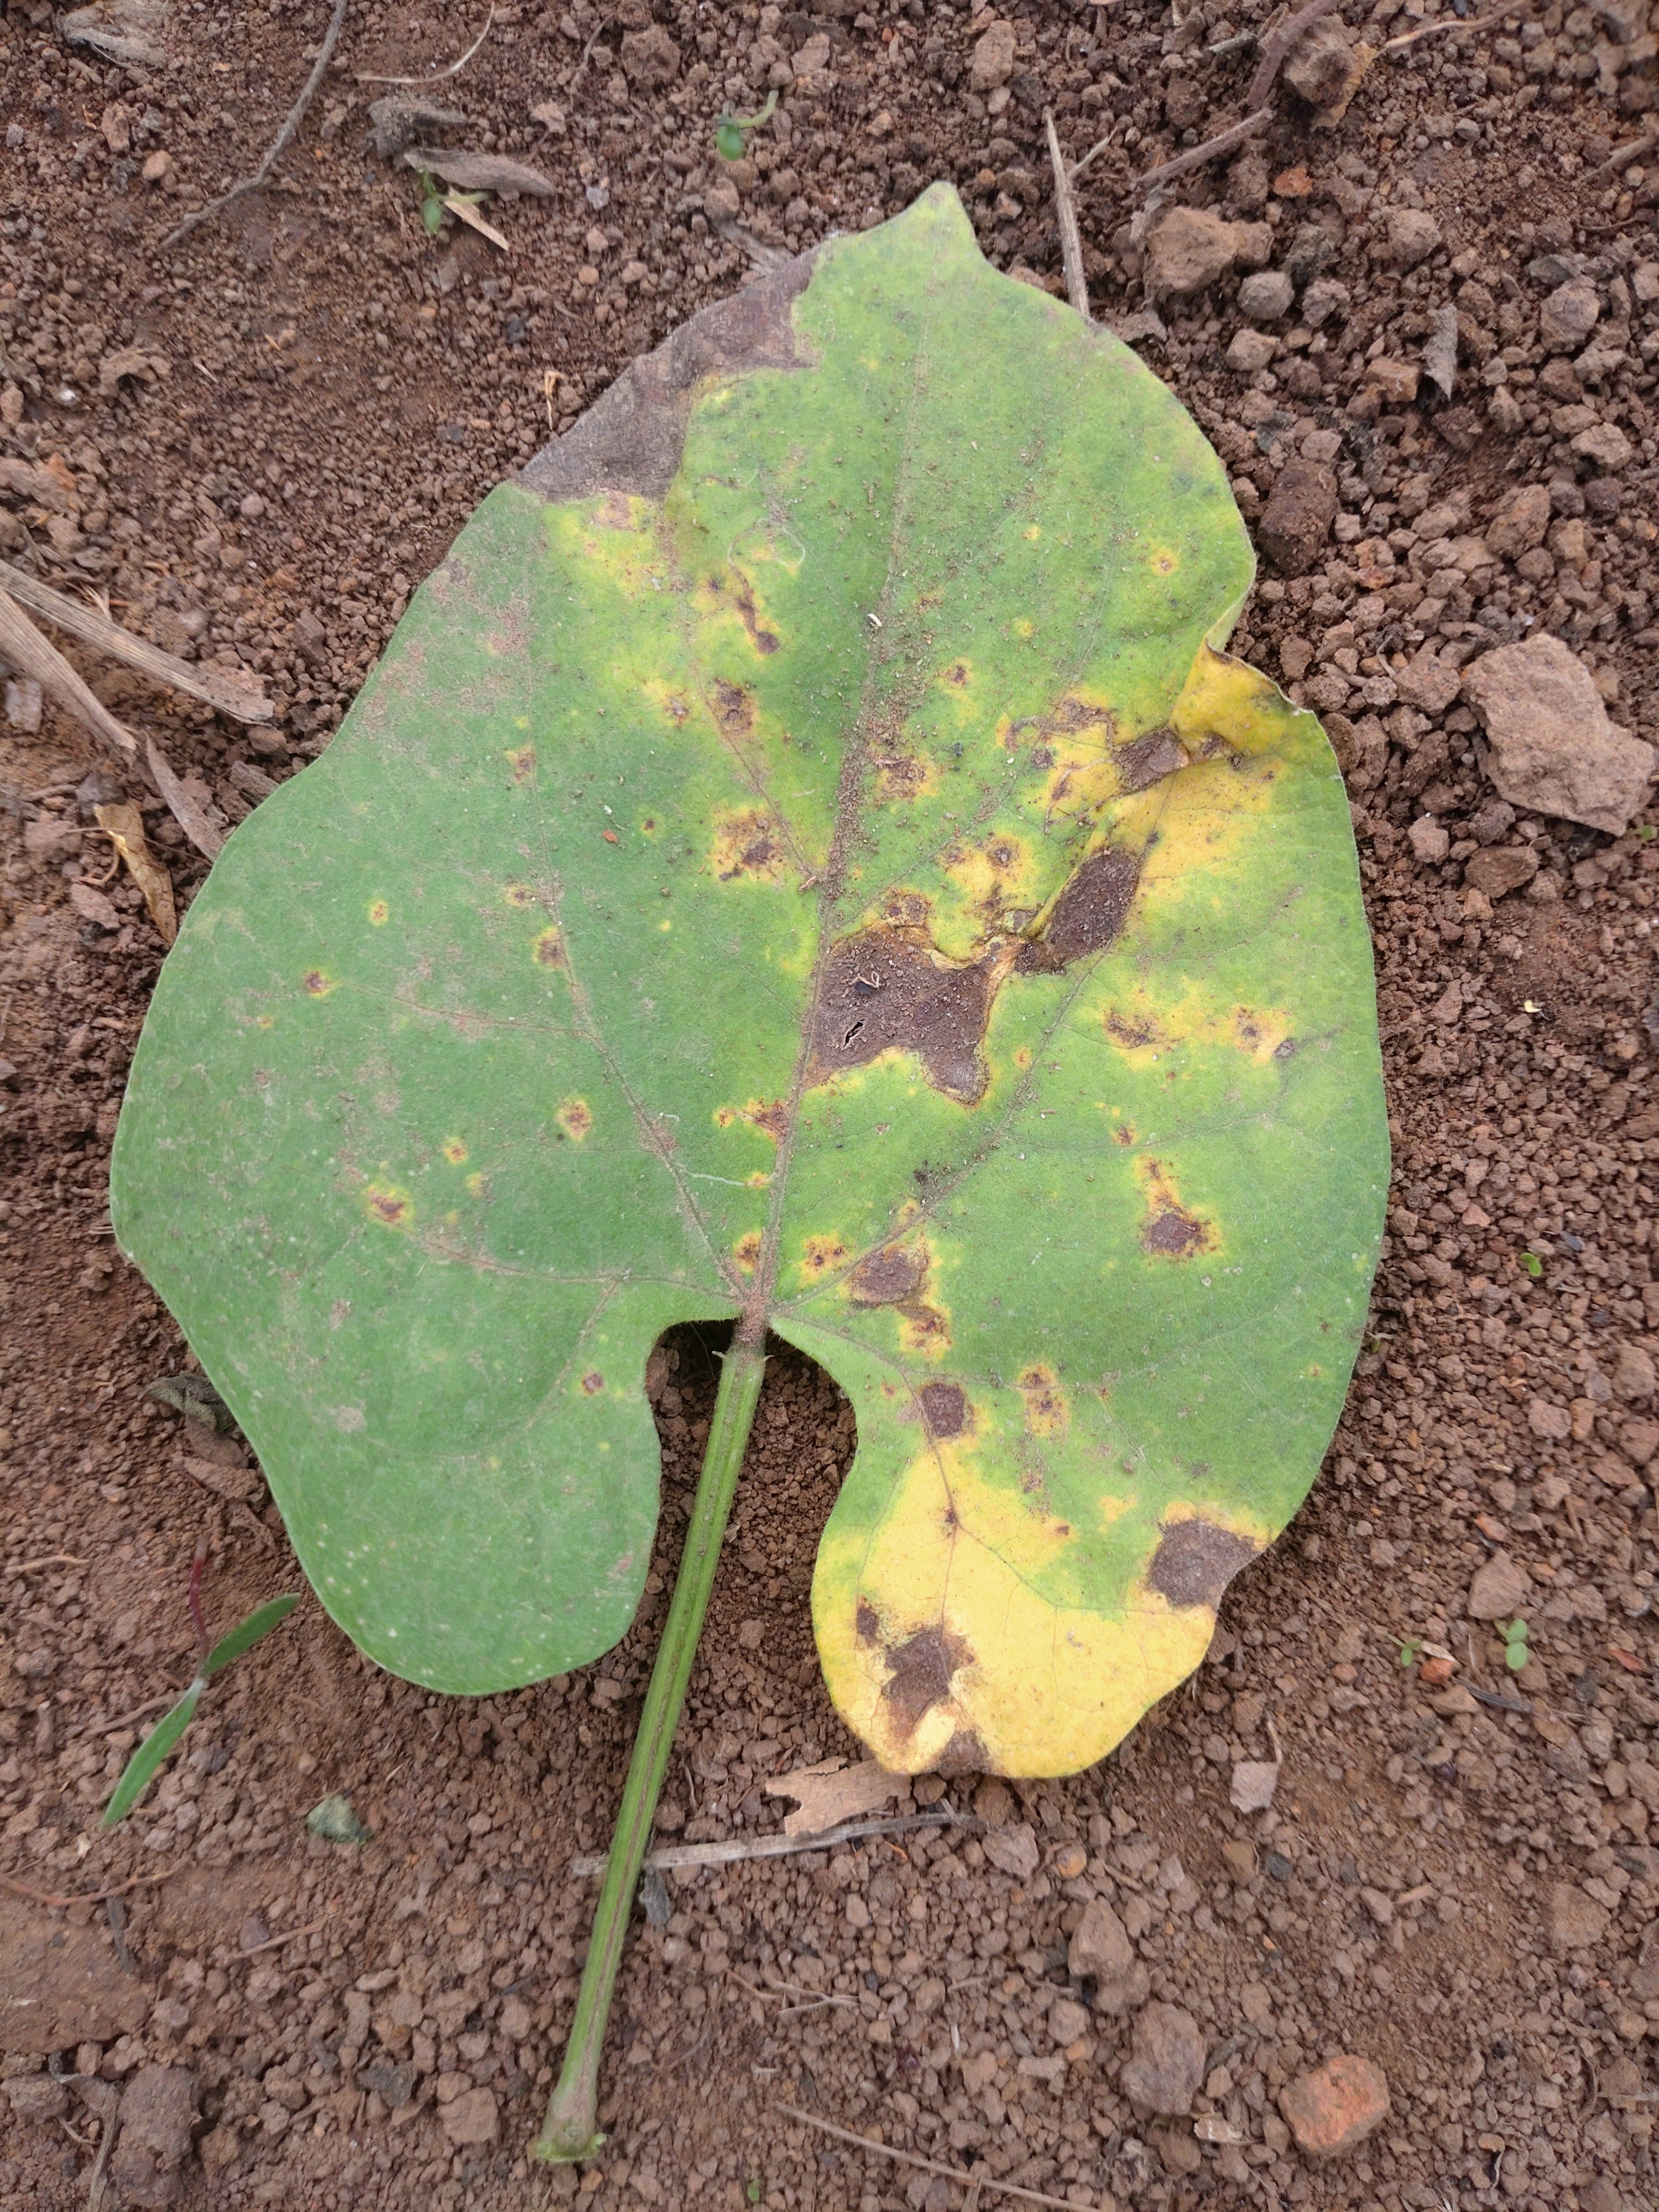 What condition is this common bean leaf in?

rust
